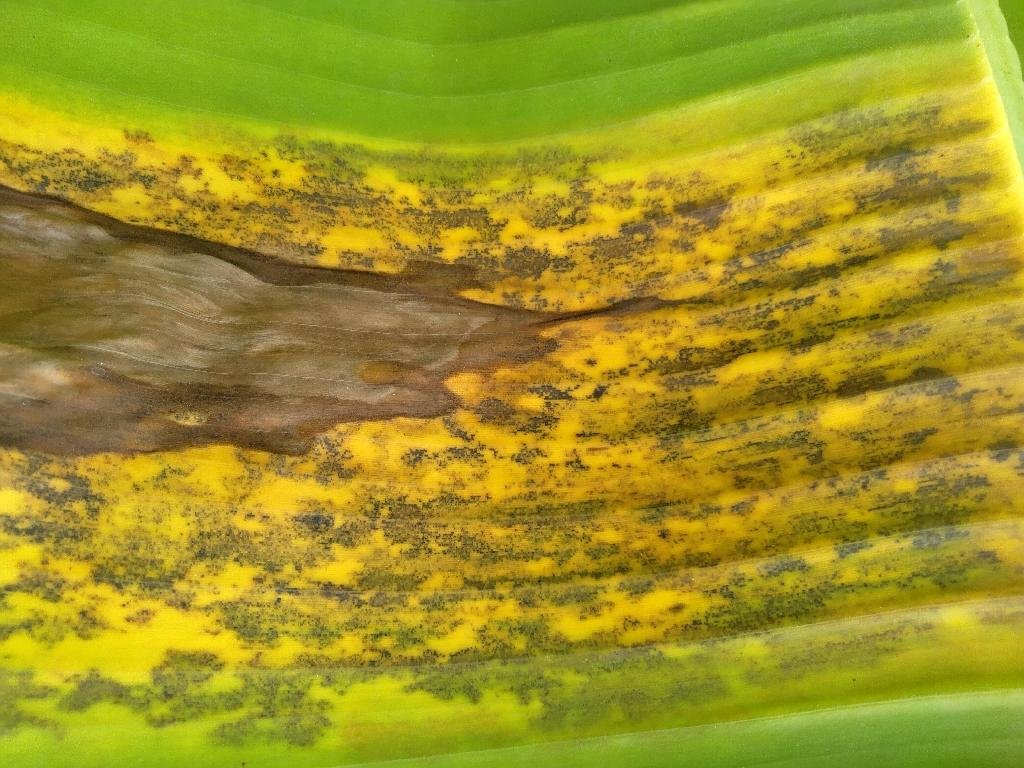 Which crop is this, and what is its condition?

banana, black sigatoka
